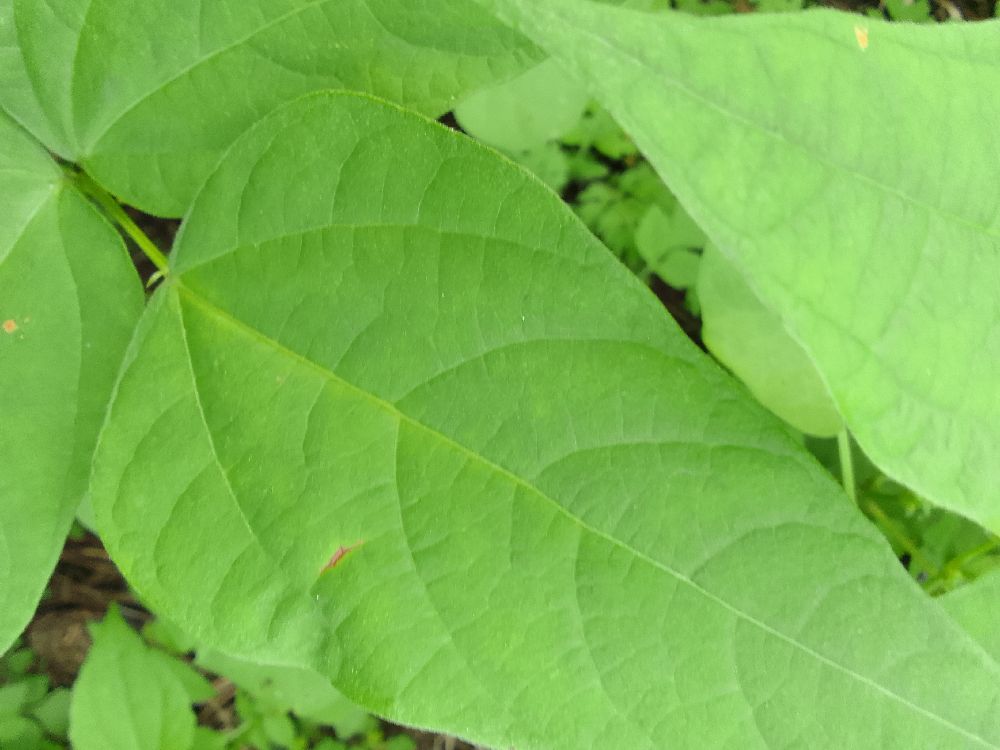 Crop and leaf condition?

common bean, healthy
